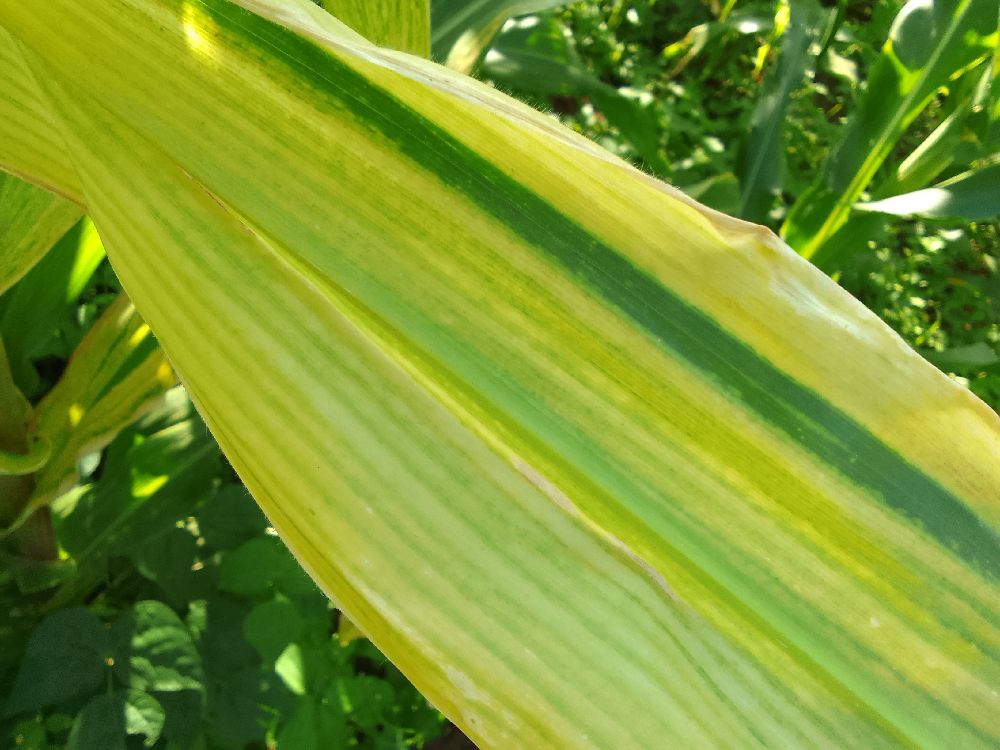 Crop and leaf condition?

maize, maize lethal necrosis
